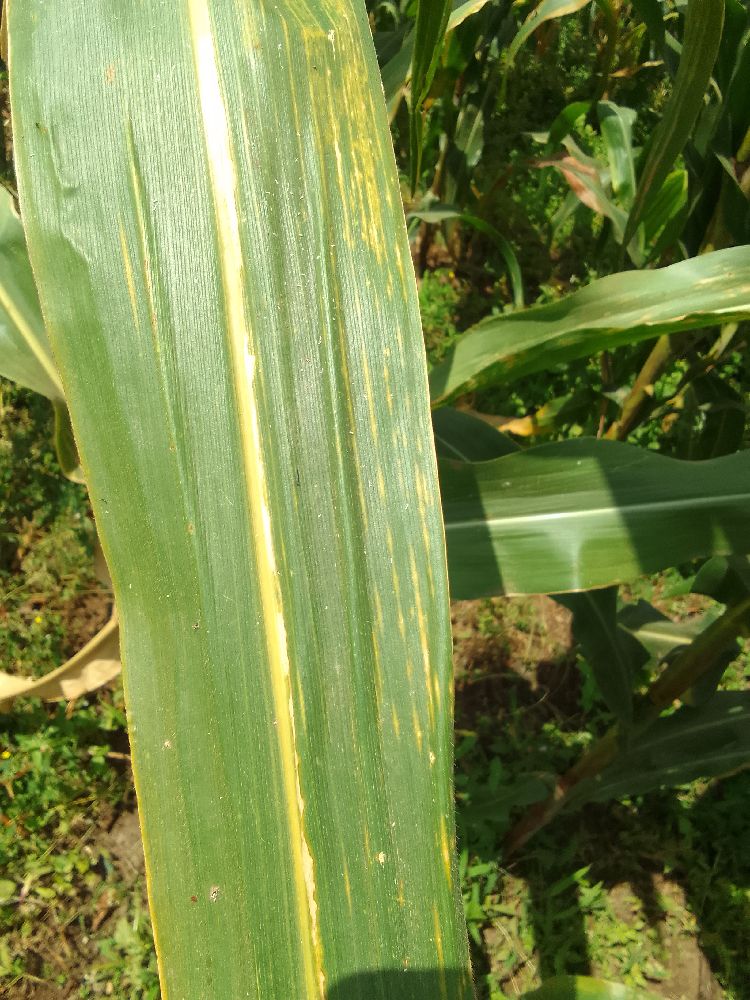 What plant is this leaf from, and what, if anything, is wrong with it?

maize, maize lethal necrosis
